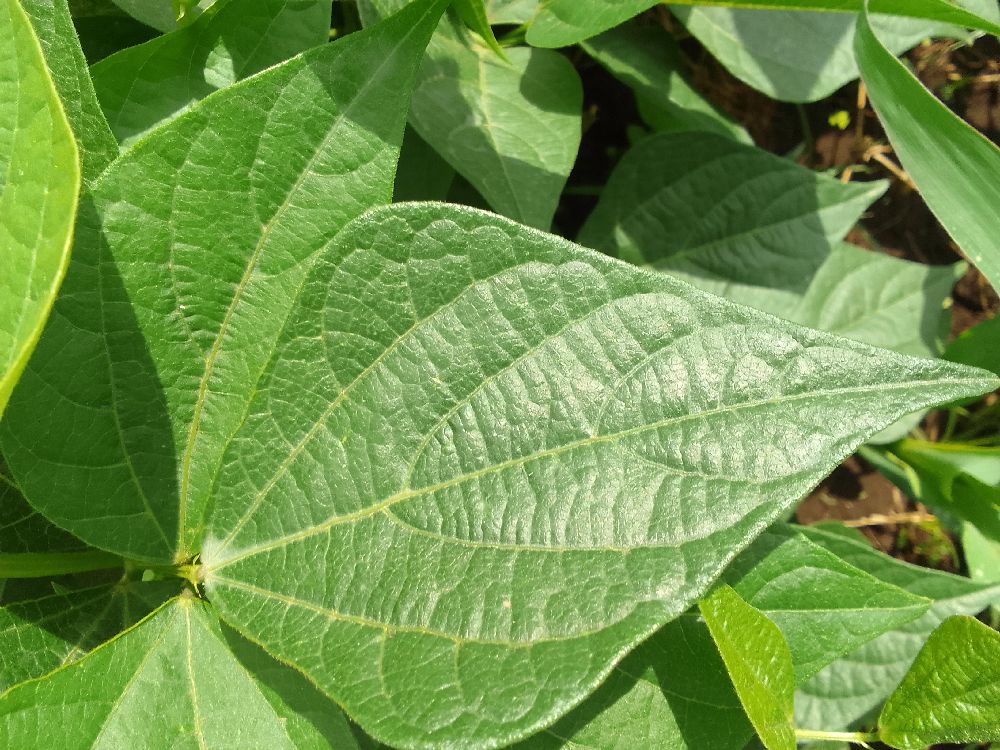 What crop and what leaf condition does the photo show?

common bean, healthy
